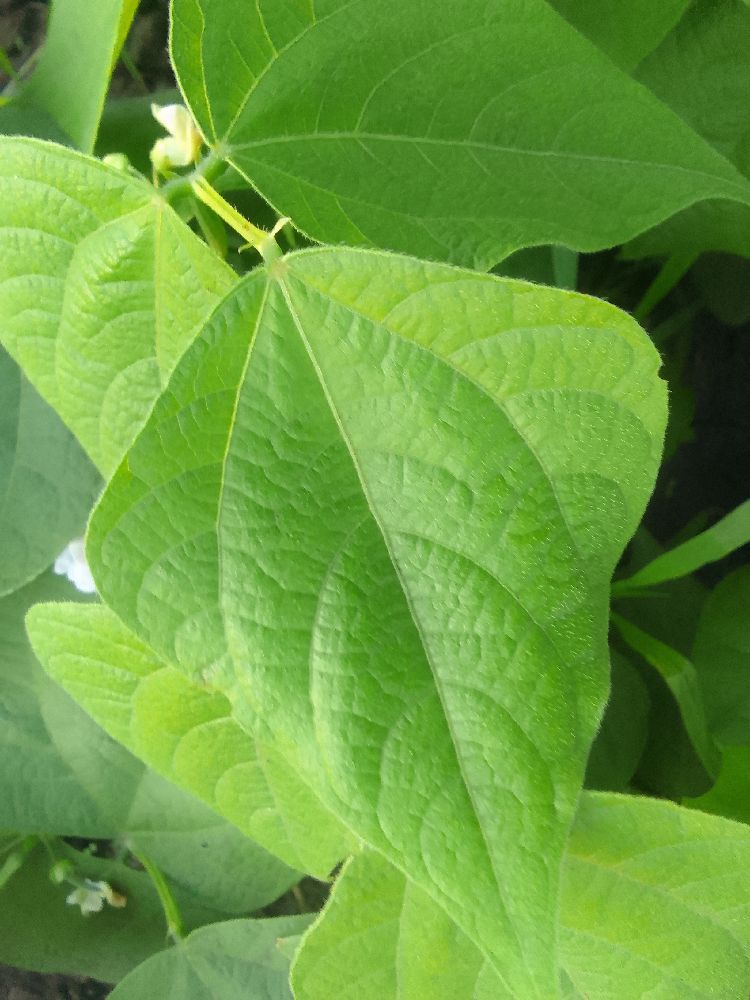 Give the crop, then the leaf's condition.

common bean, healthy
